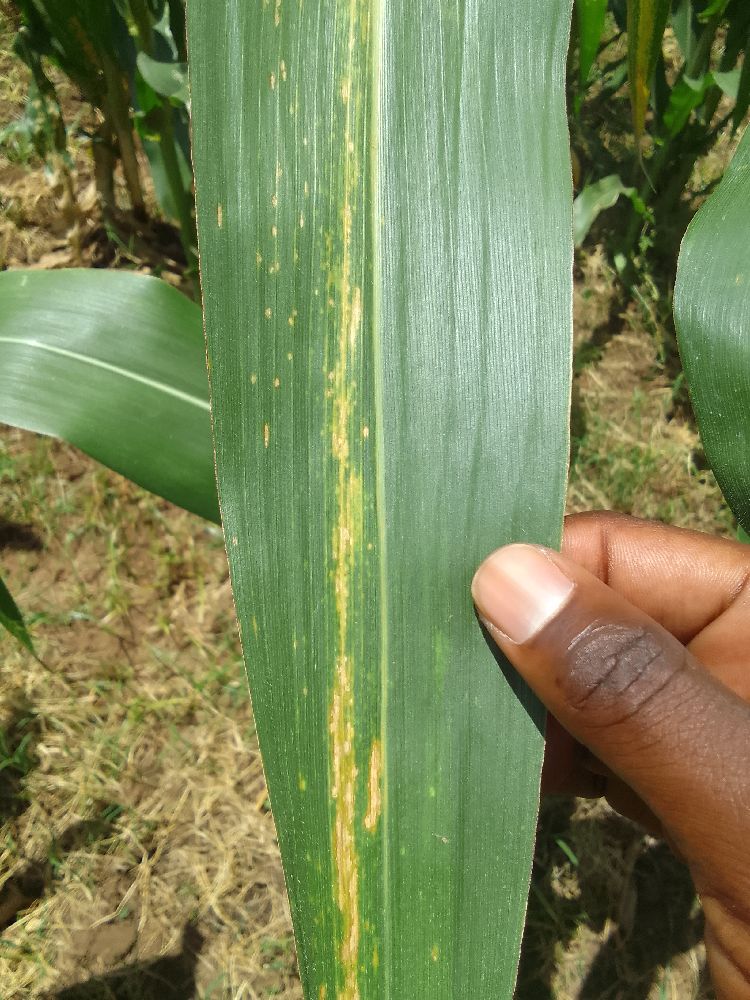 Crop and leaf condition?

maize, maize lethal necrosis
